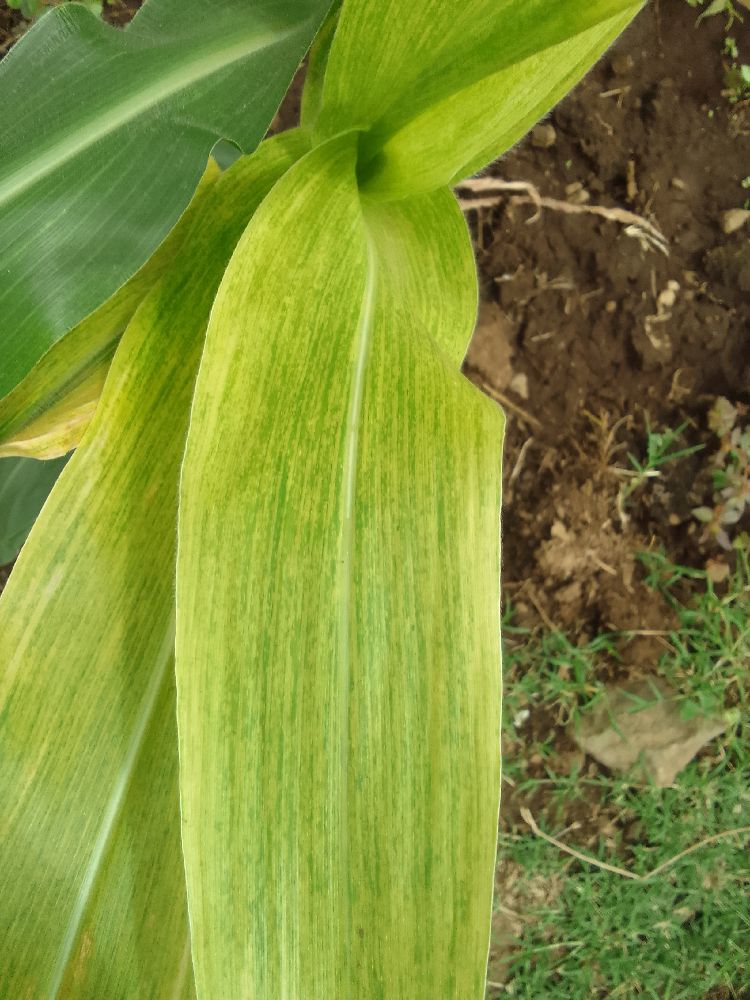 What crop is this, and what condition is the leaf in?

maize, maize lethal necrosis
